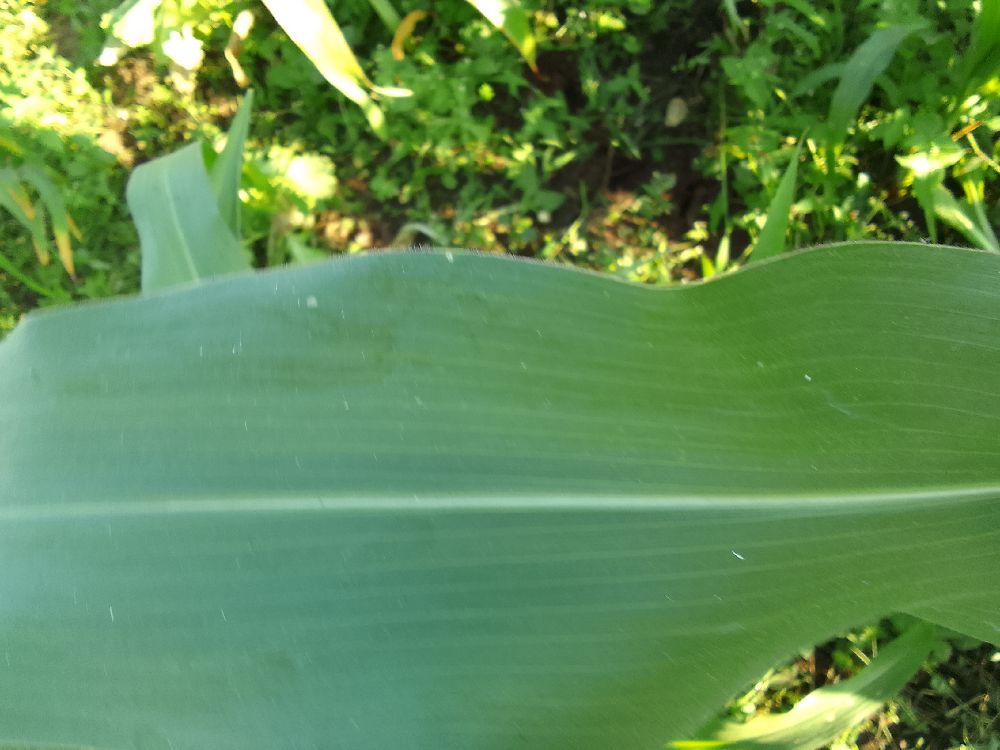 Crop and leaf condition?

maize, healthy
